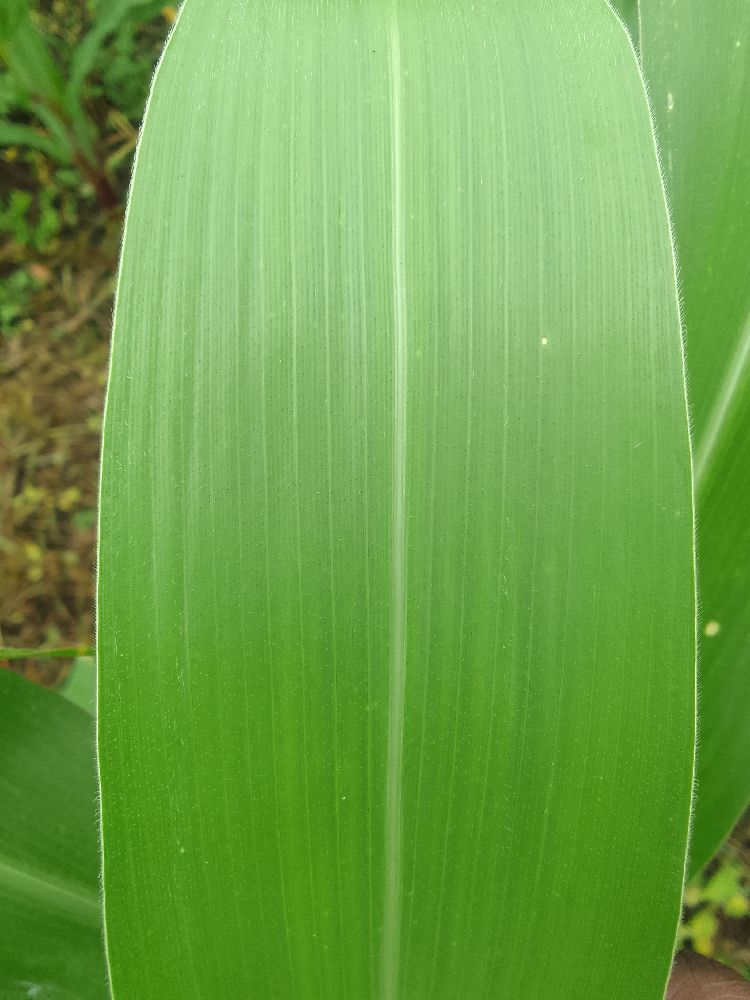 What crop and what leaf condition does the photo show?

maize, healthy
